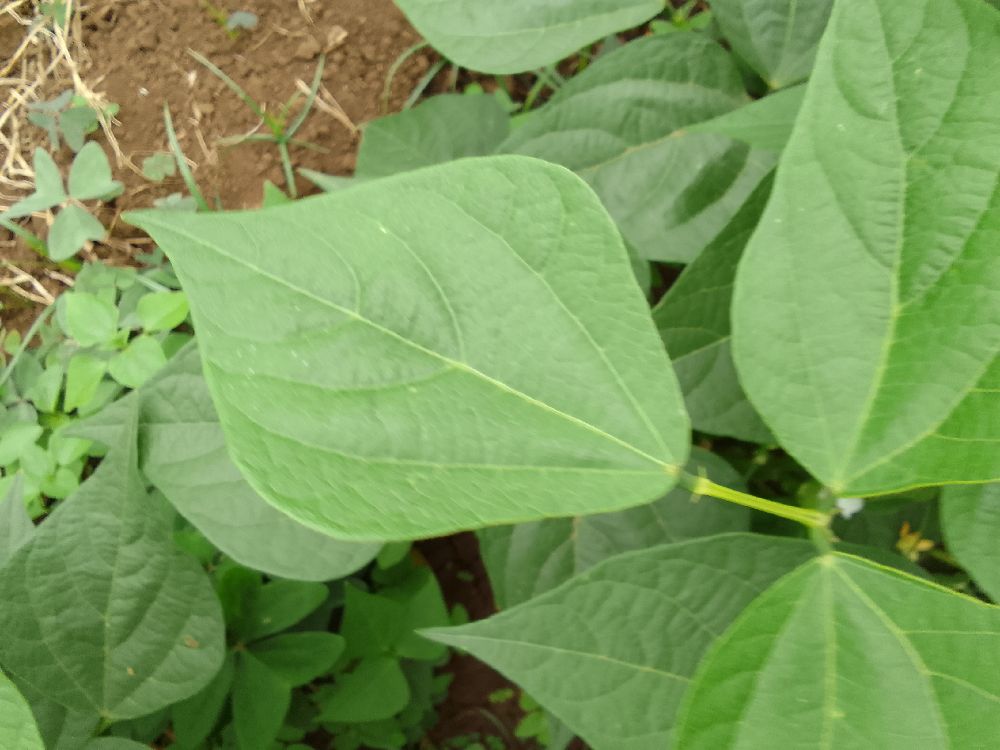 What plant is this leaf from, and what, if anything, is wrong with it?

common bean, healthy
